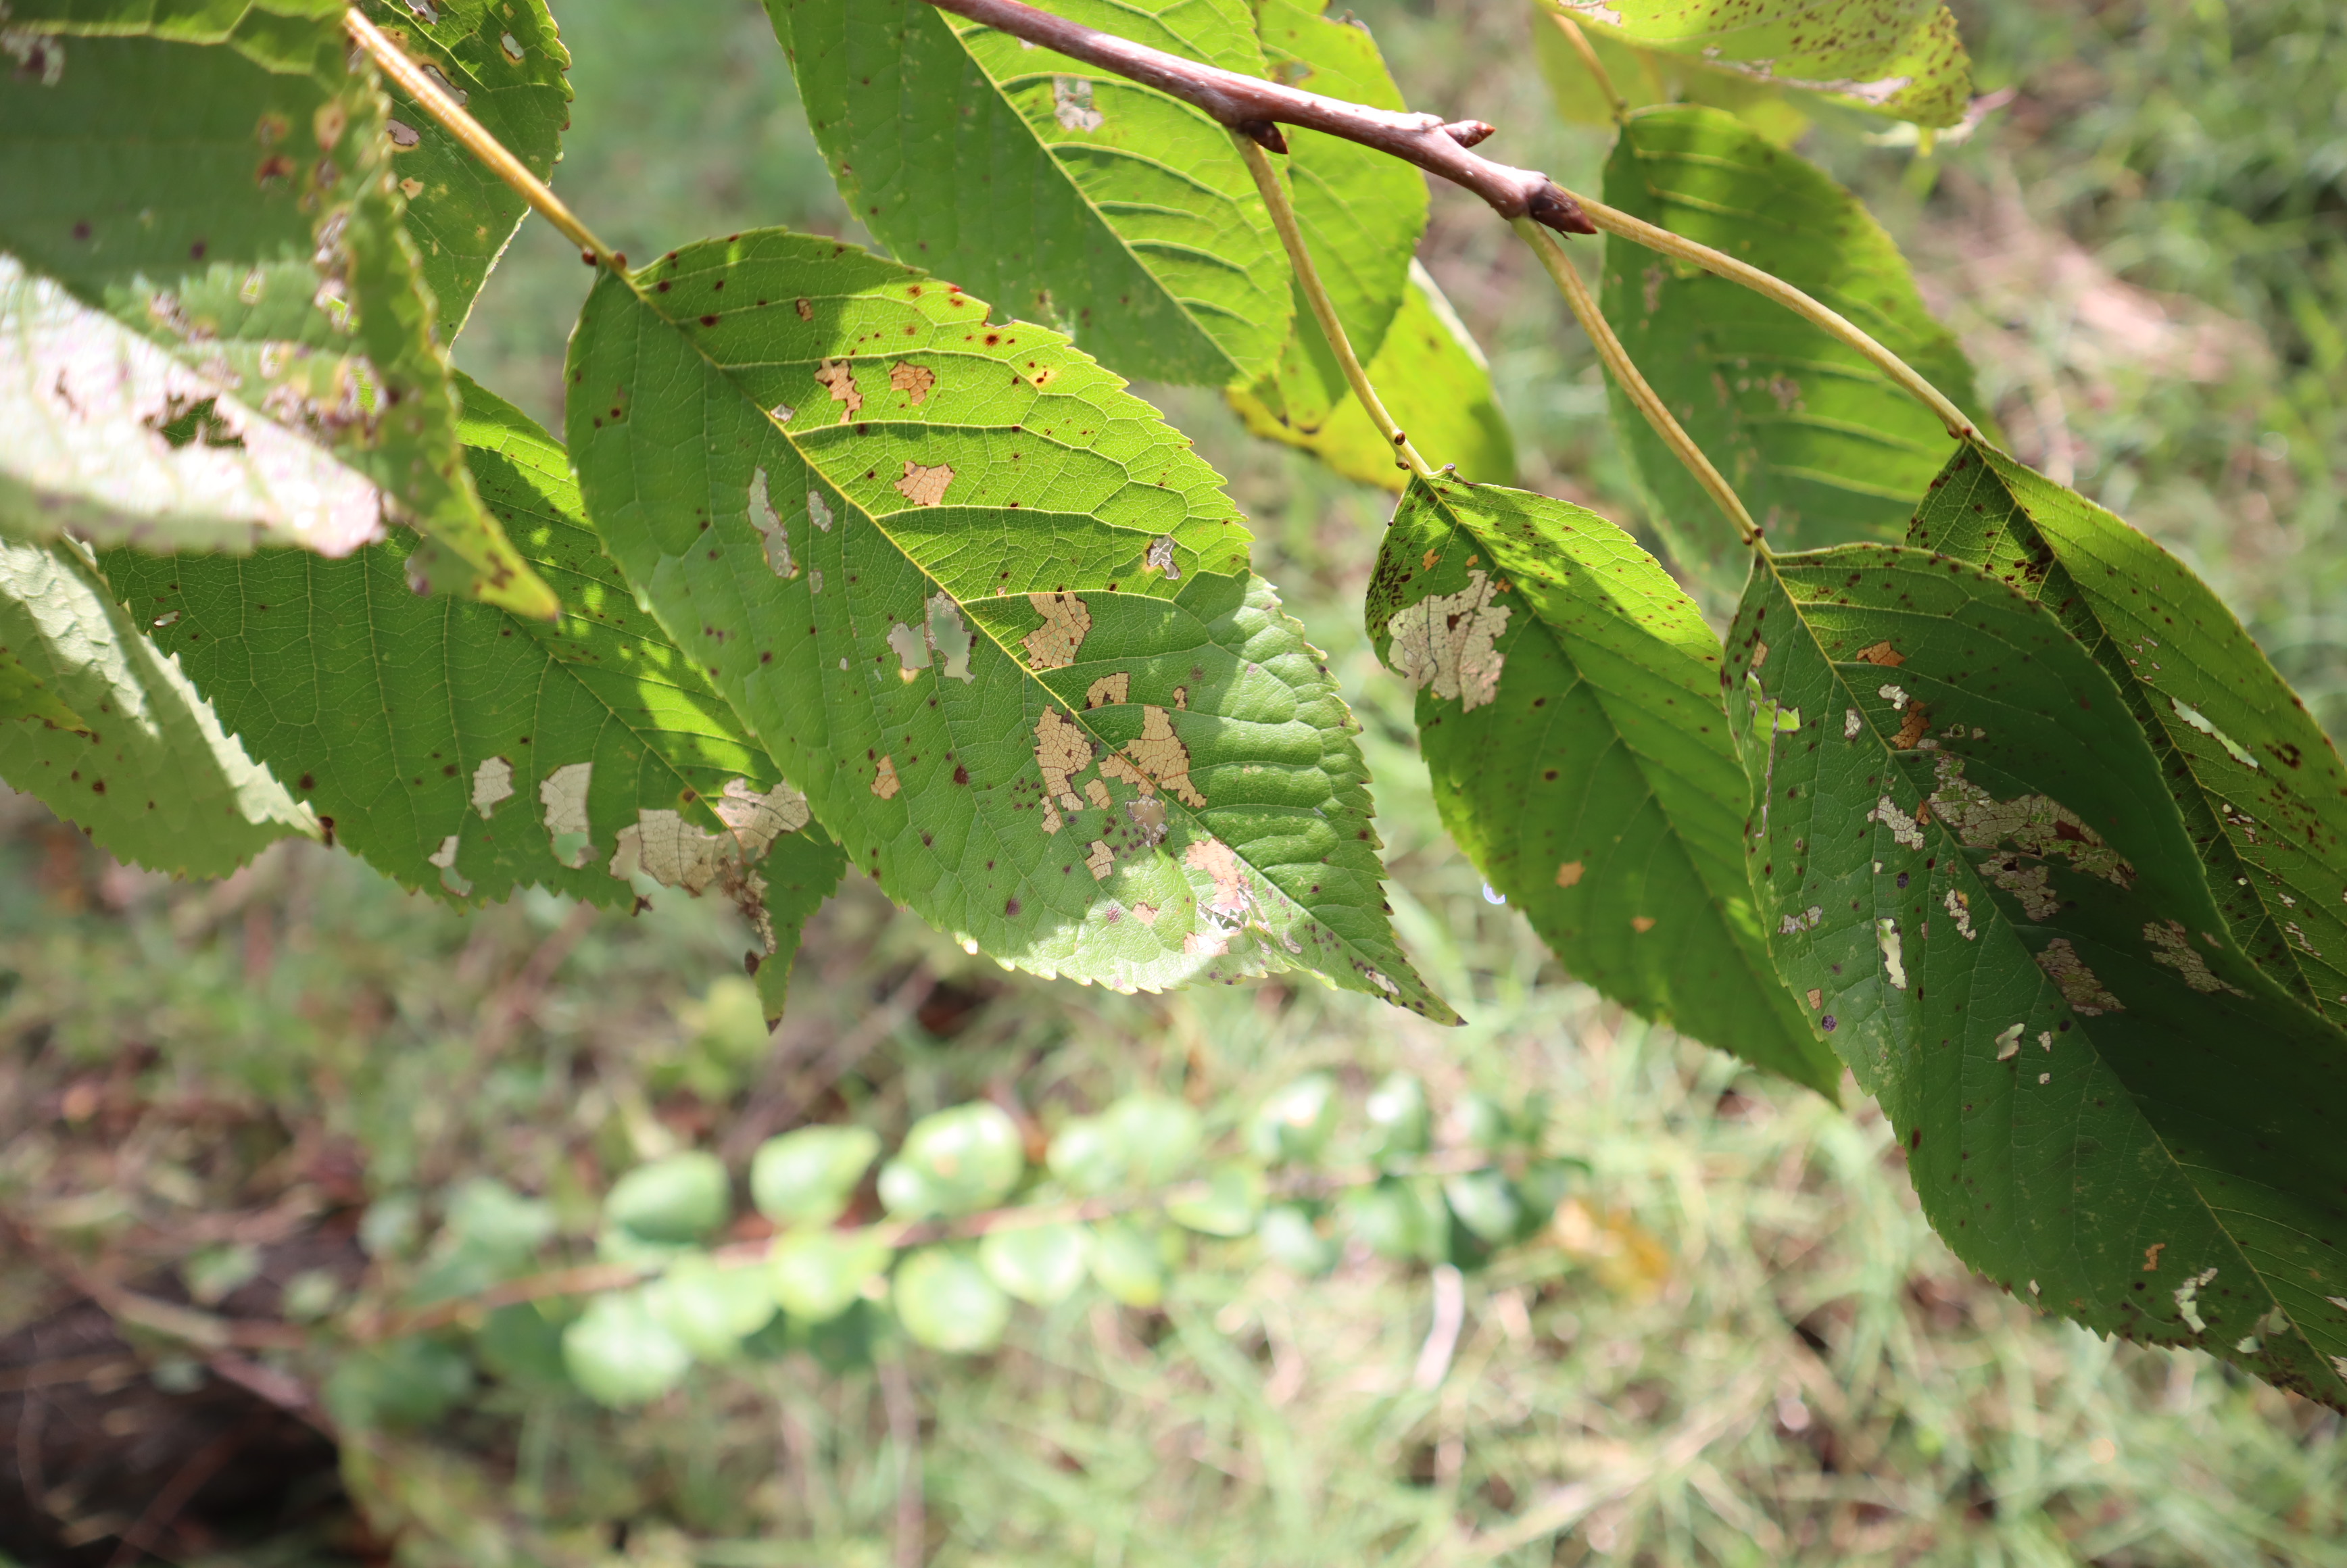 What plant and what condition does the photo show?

cherry, leaf spot
